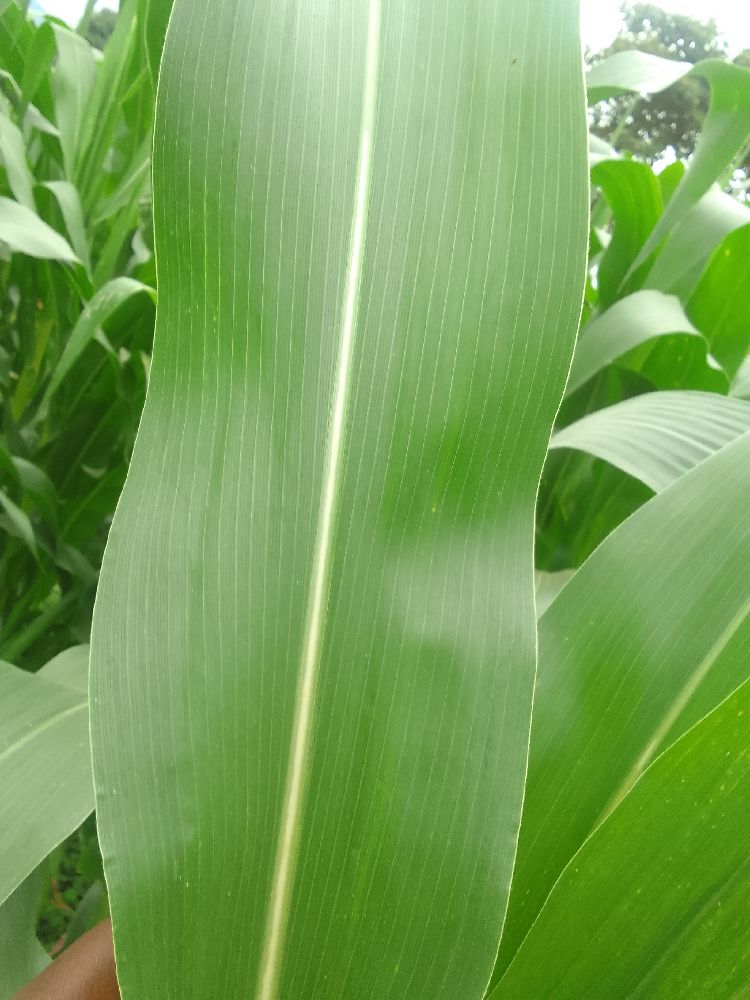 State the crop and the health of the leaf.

maize, healthy
